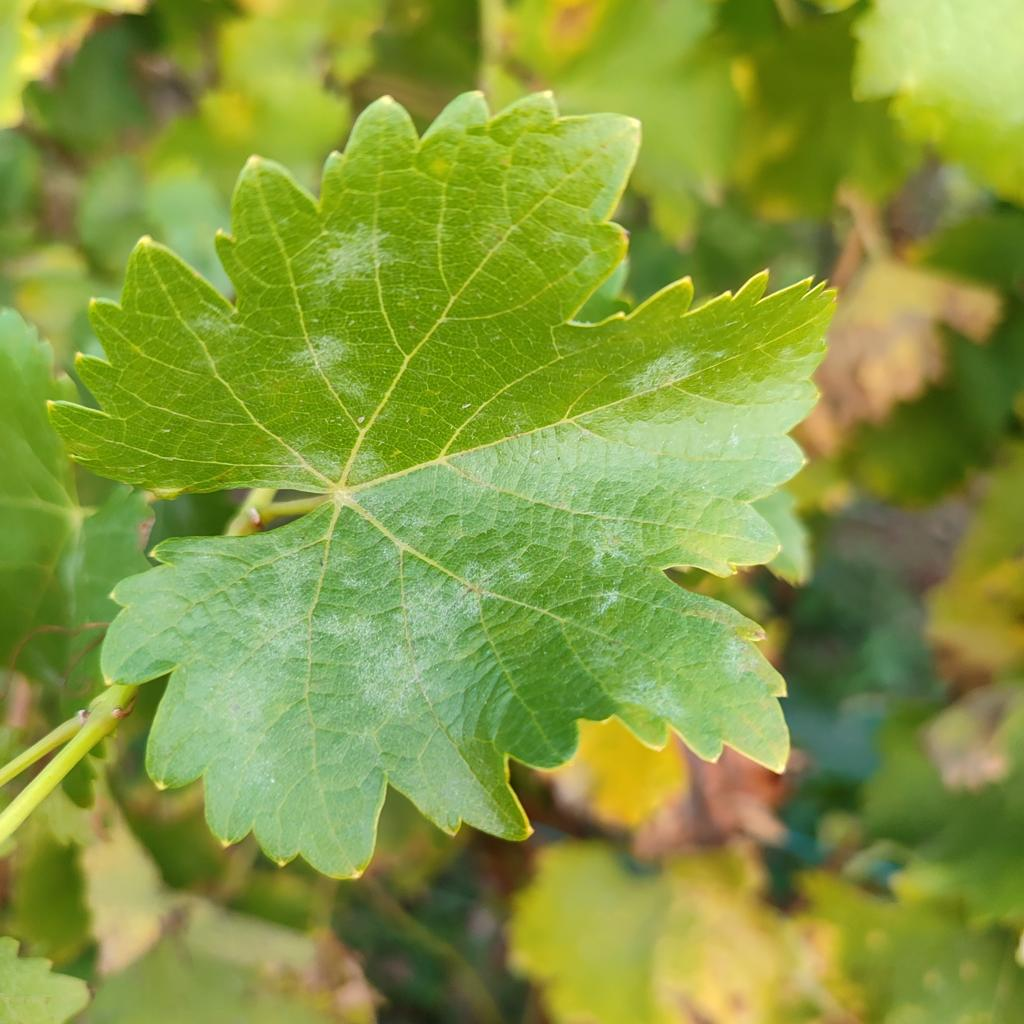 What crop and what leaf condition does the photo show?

grapevine, powdery mildew
